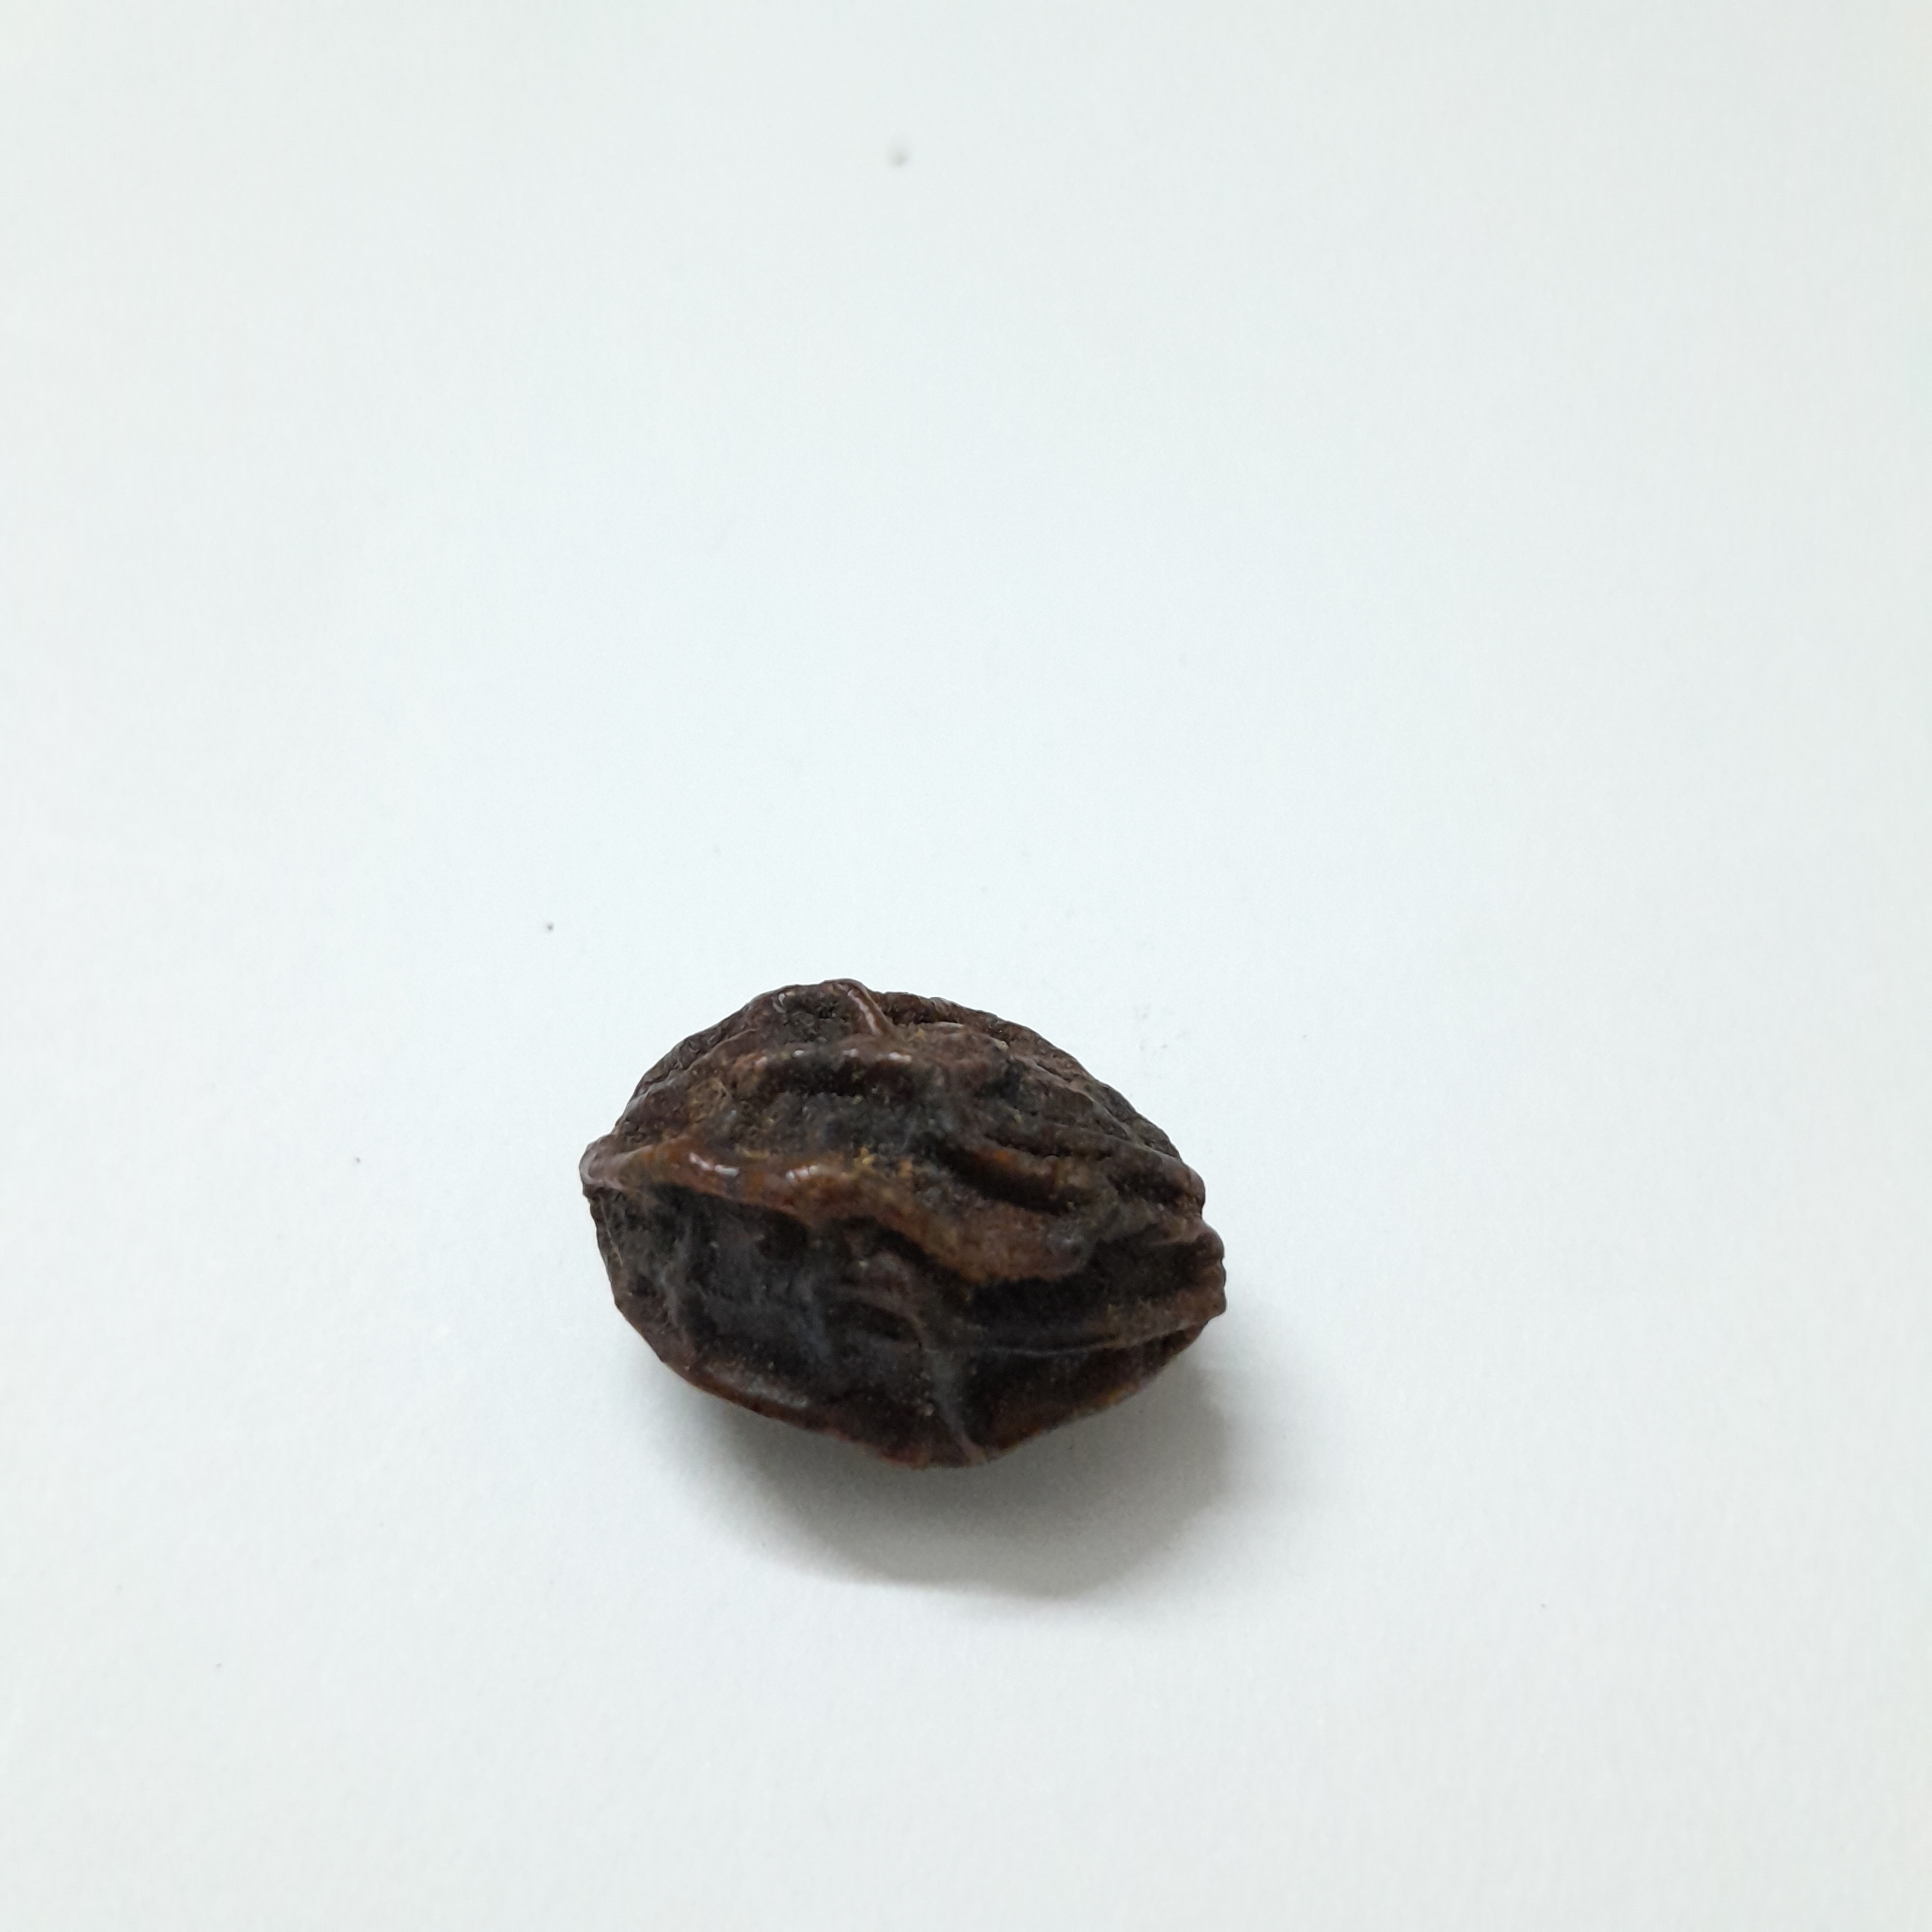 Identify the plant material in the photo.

kadukharik
